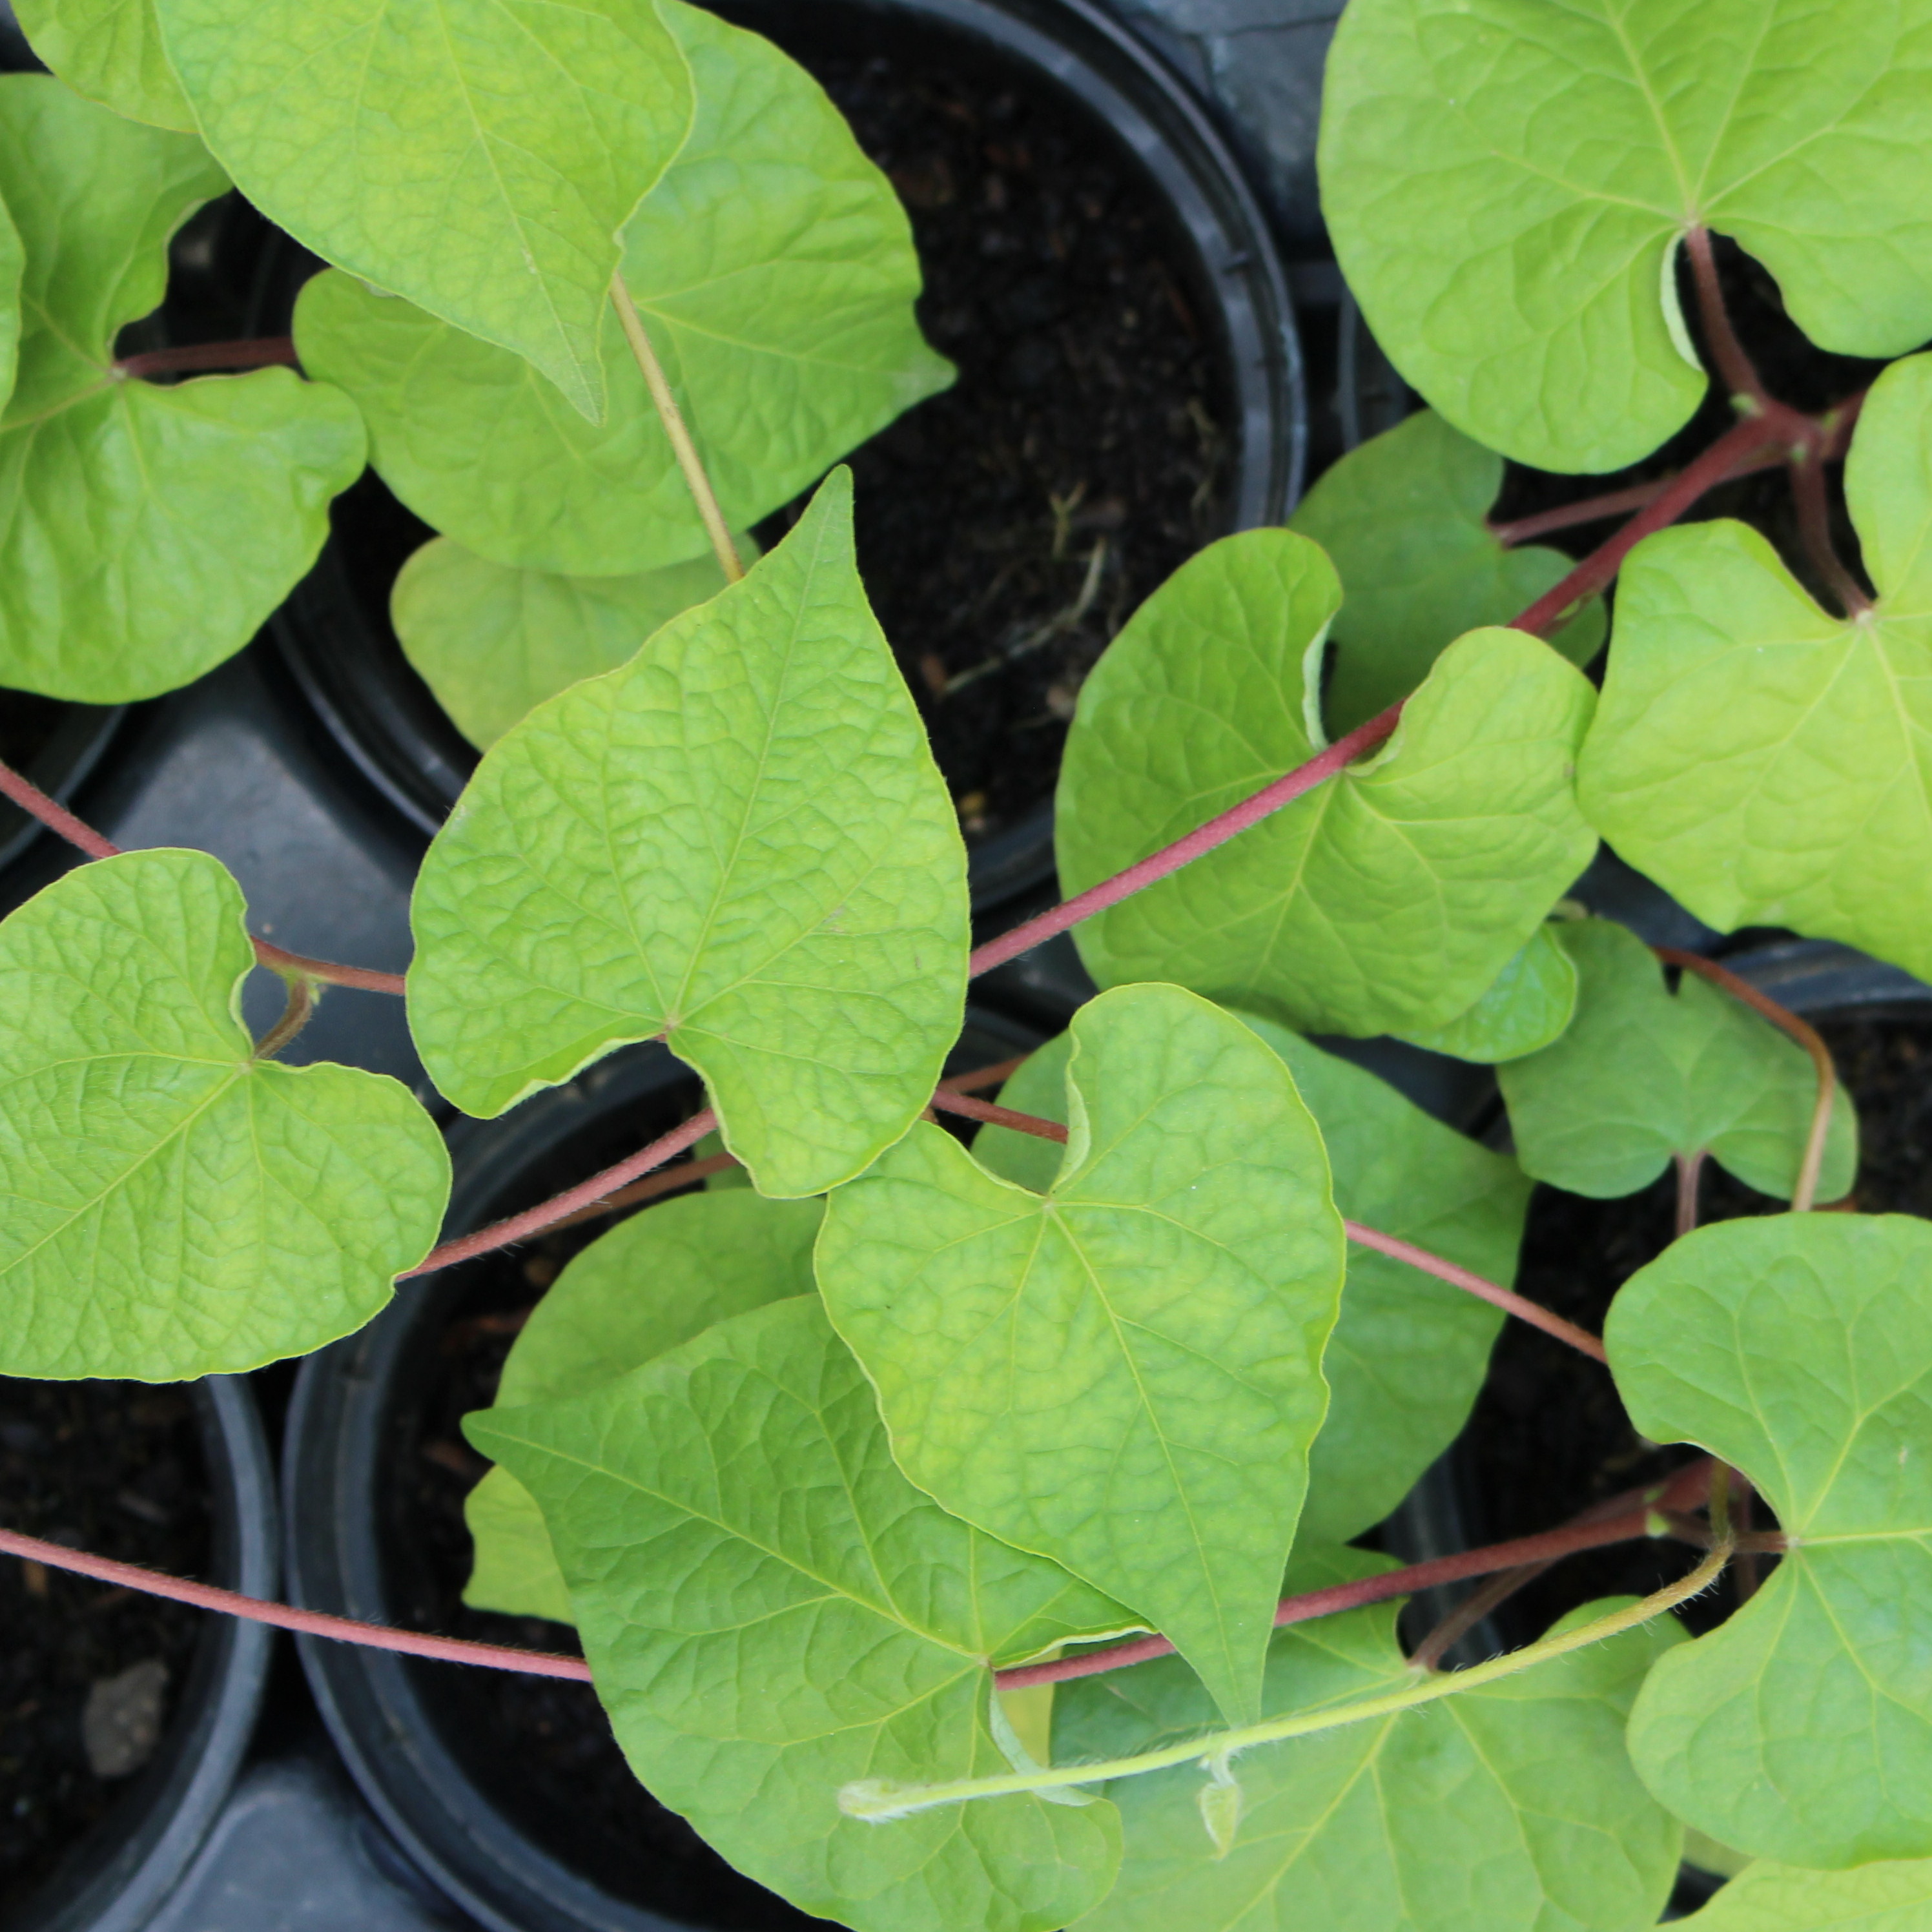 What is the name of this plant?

Convolvulus arvensis
